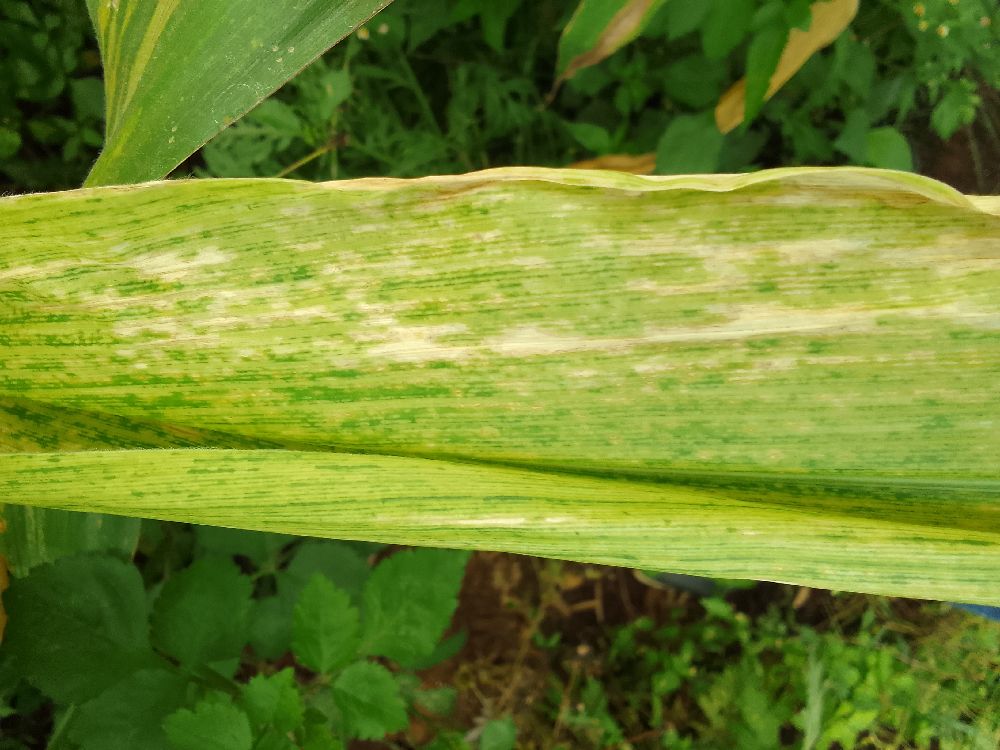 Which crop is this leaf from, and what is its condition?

maize, maize lethal necrosis
